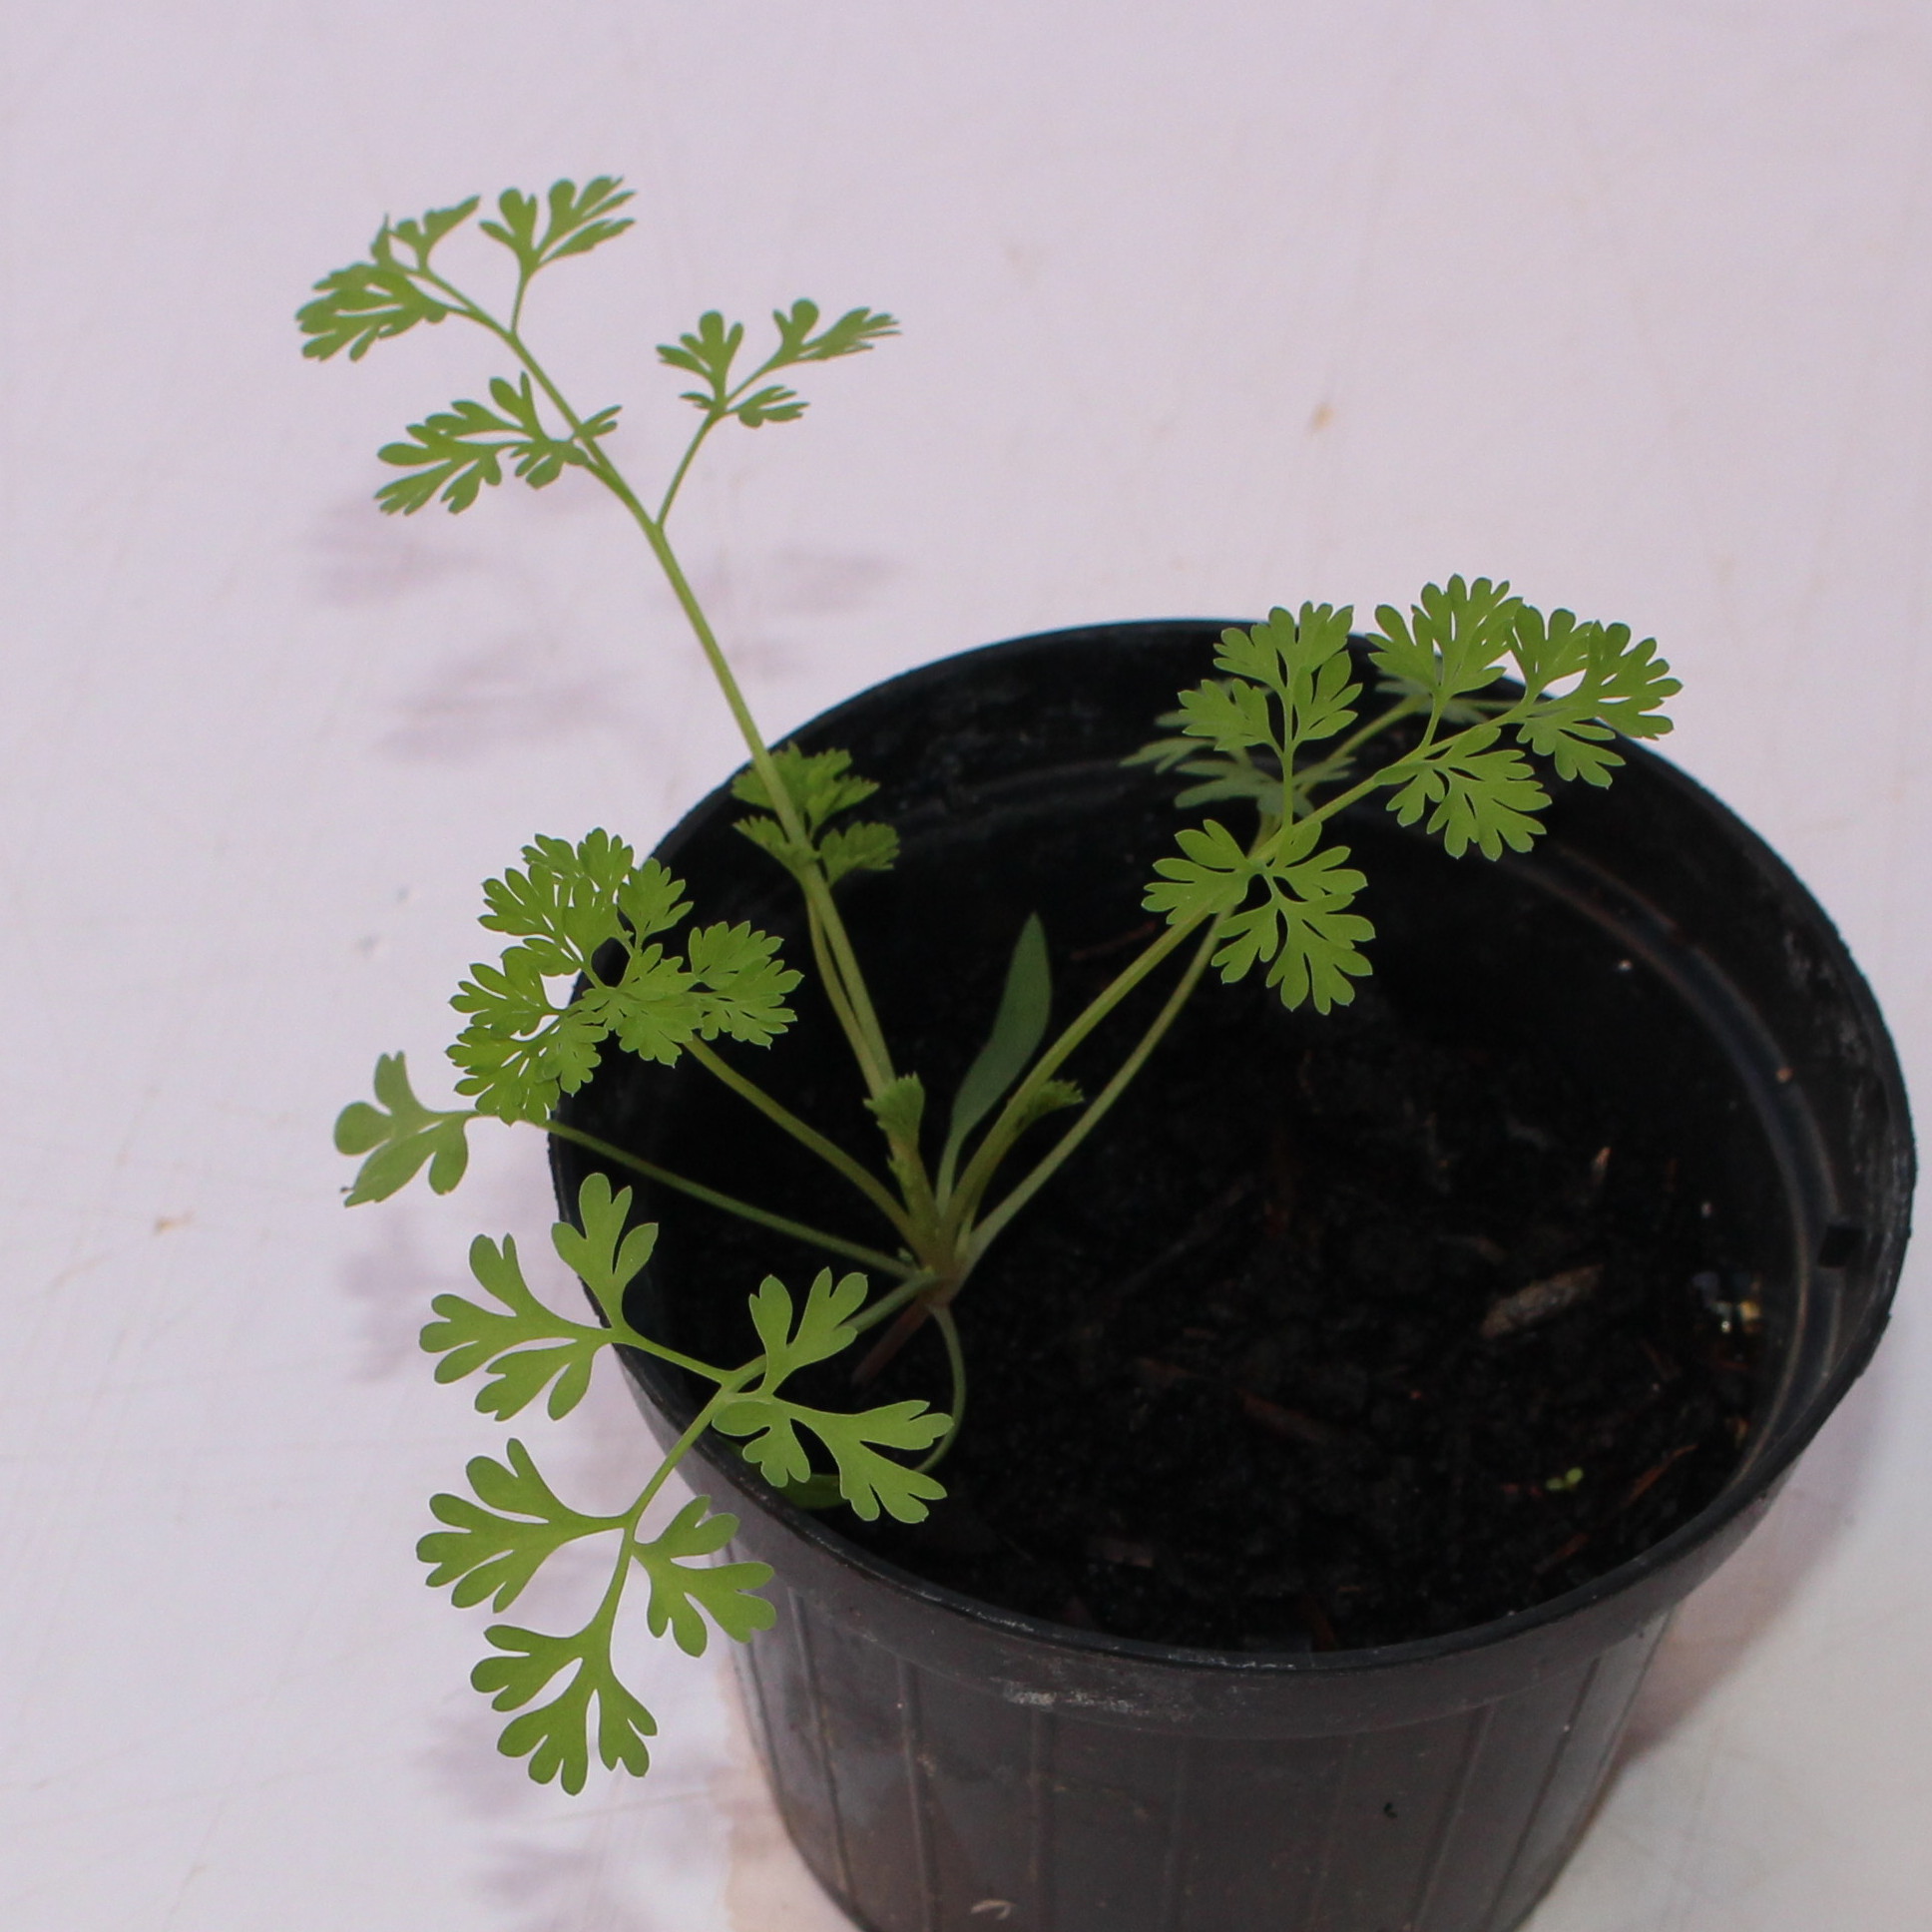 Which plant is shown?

Fumaria officinalis
